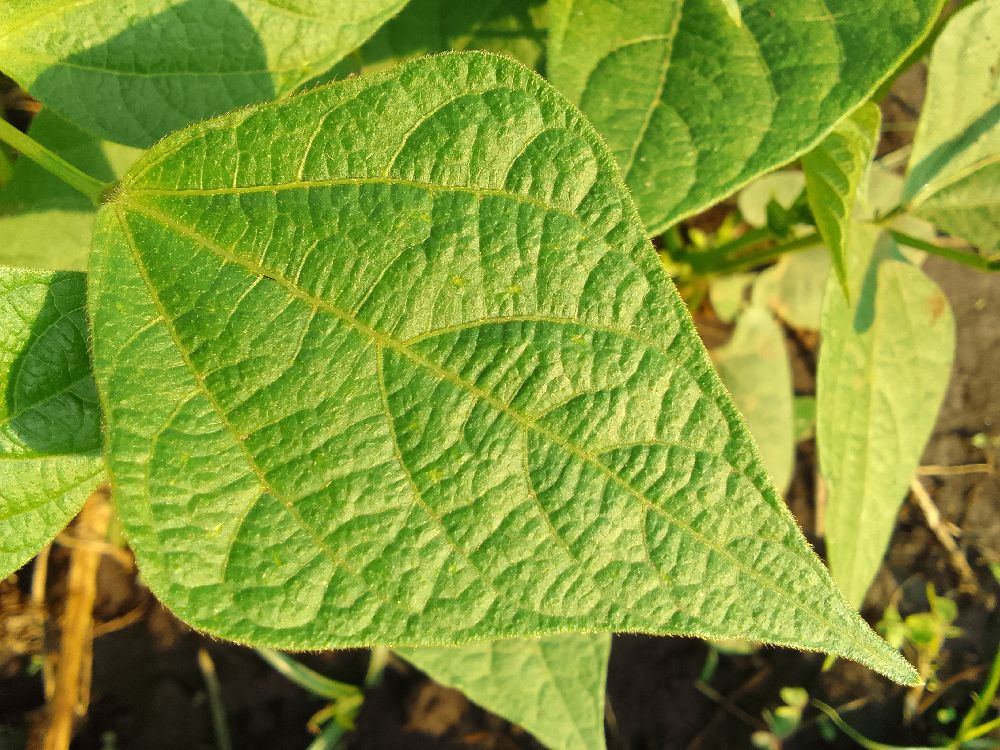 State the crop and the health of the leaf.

common bean, healthy
